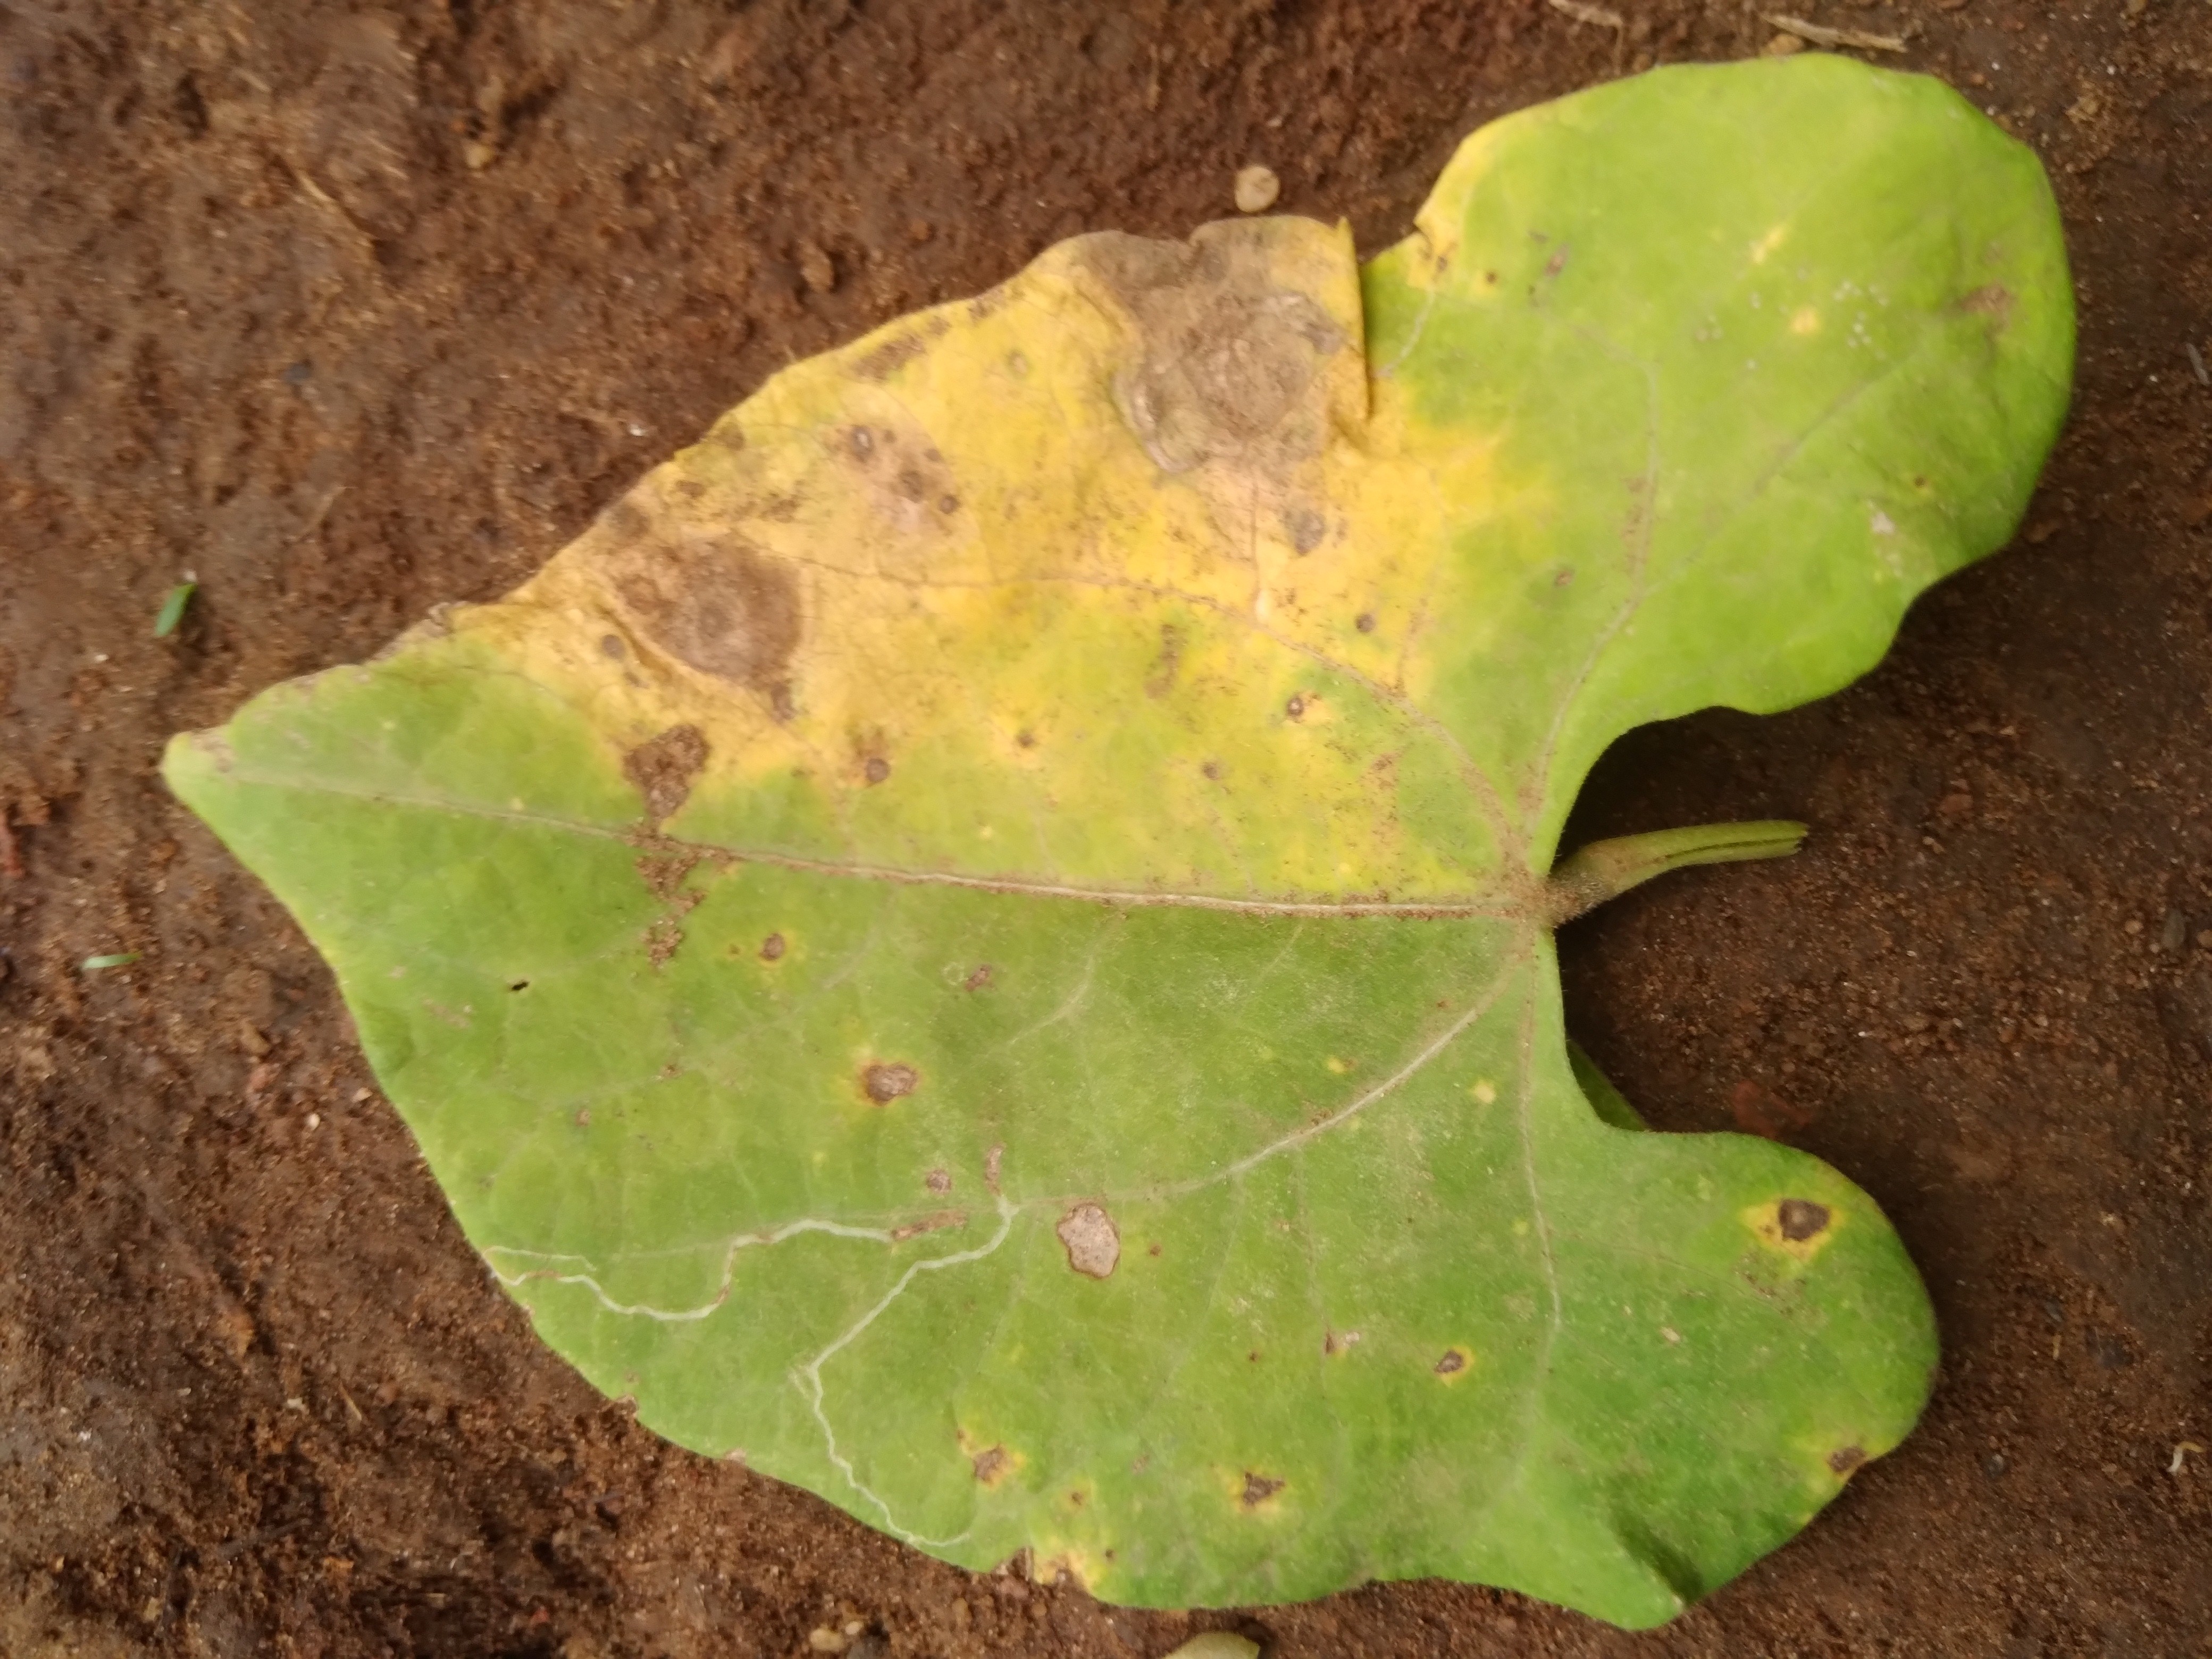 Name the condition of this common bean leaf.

rust
